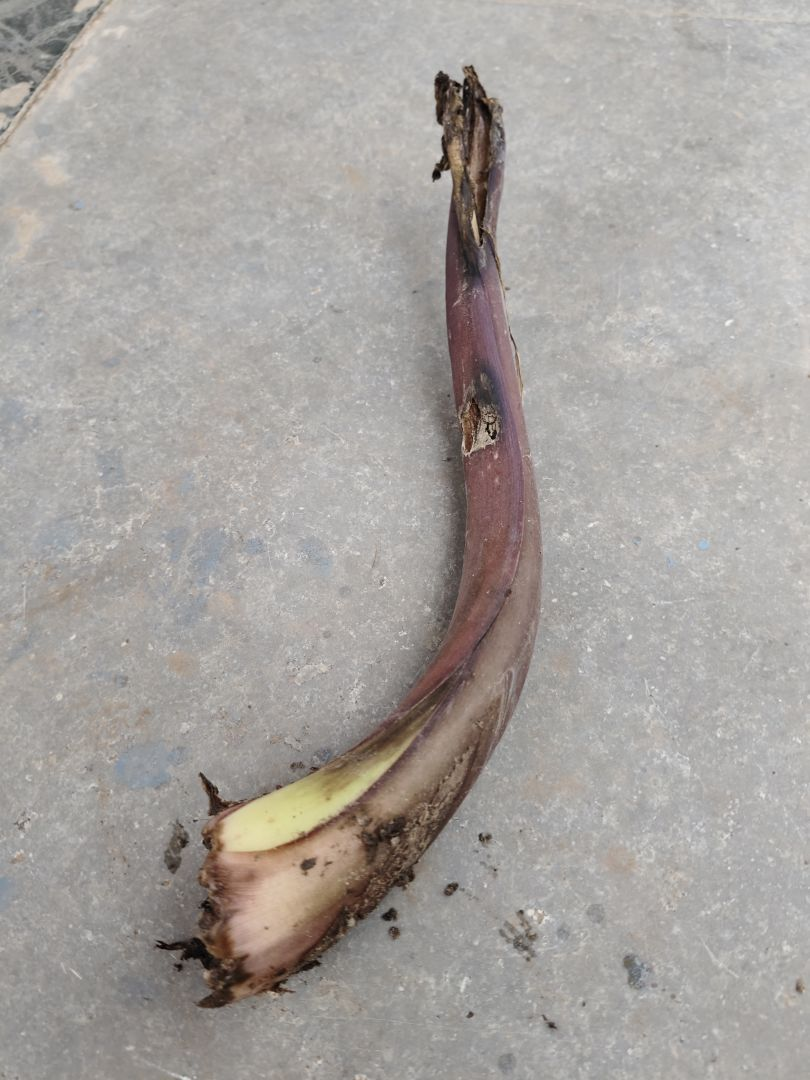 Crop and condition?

taro, root rot
